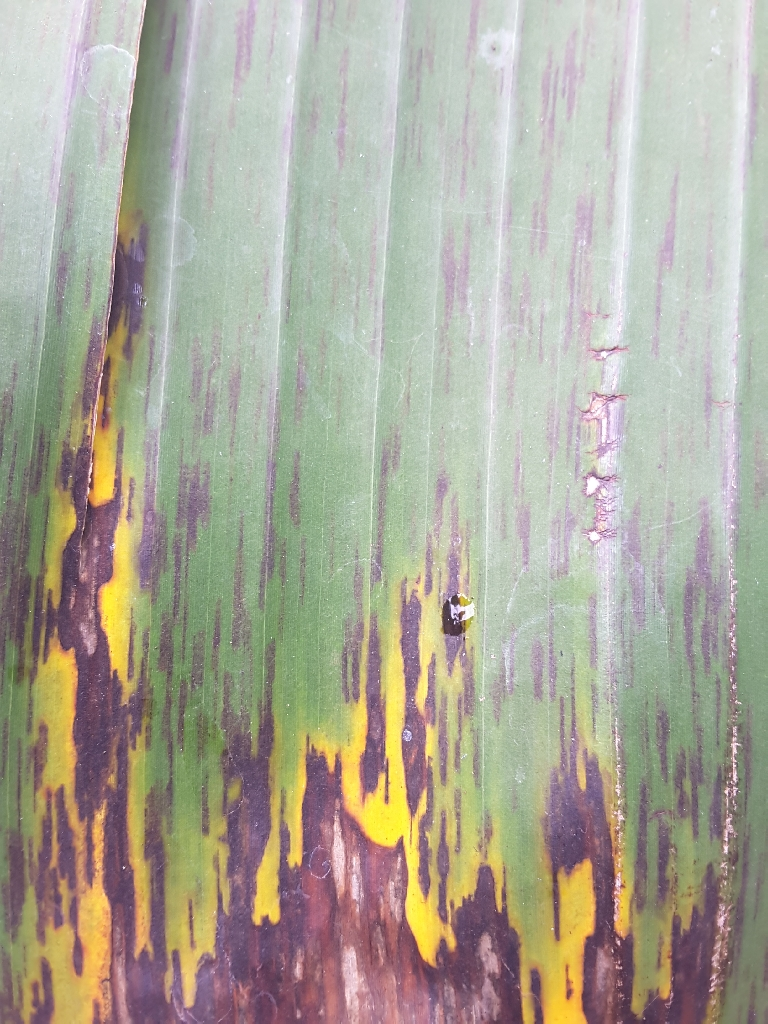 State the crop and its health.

banana, black sigatoka
